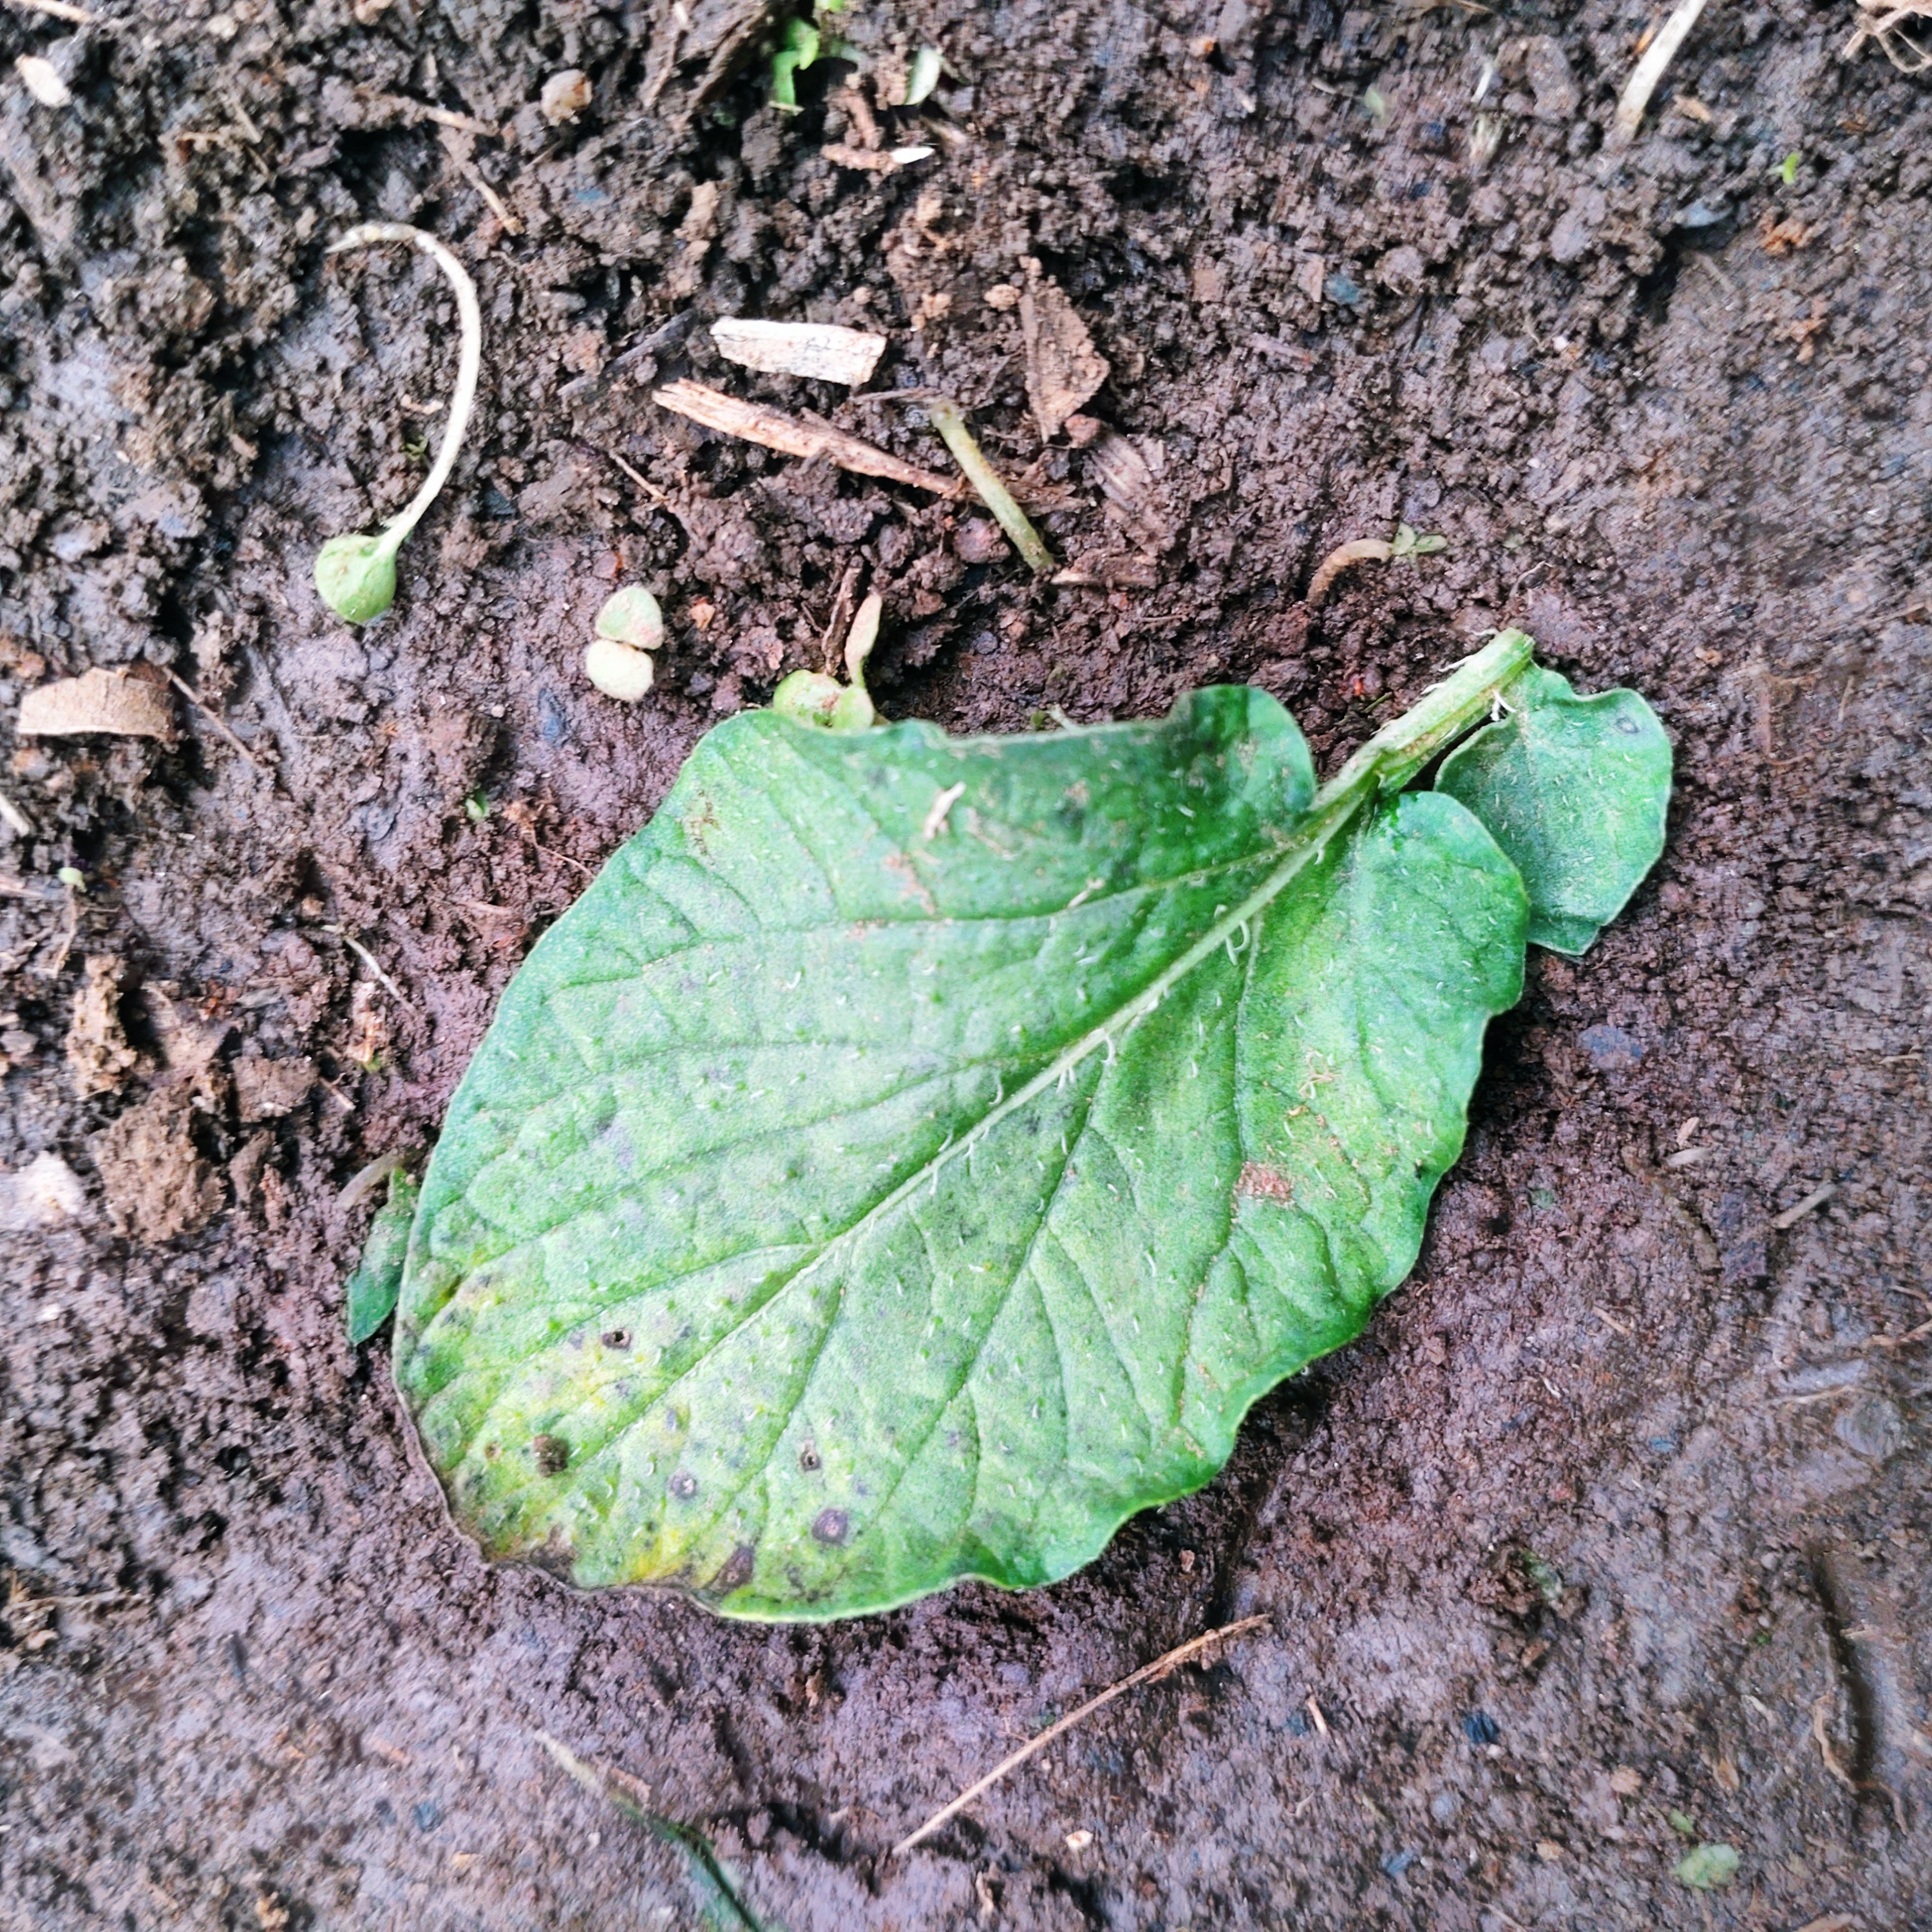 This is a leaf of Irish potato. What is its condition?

late blight
